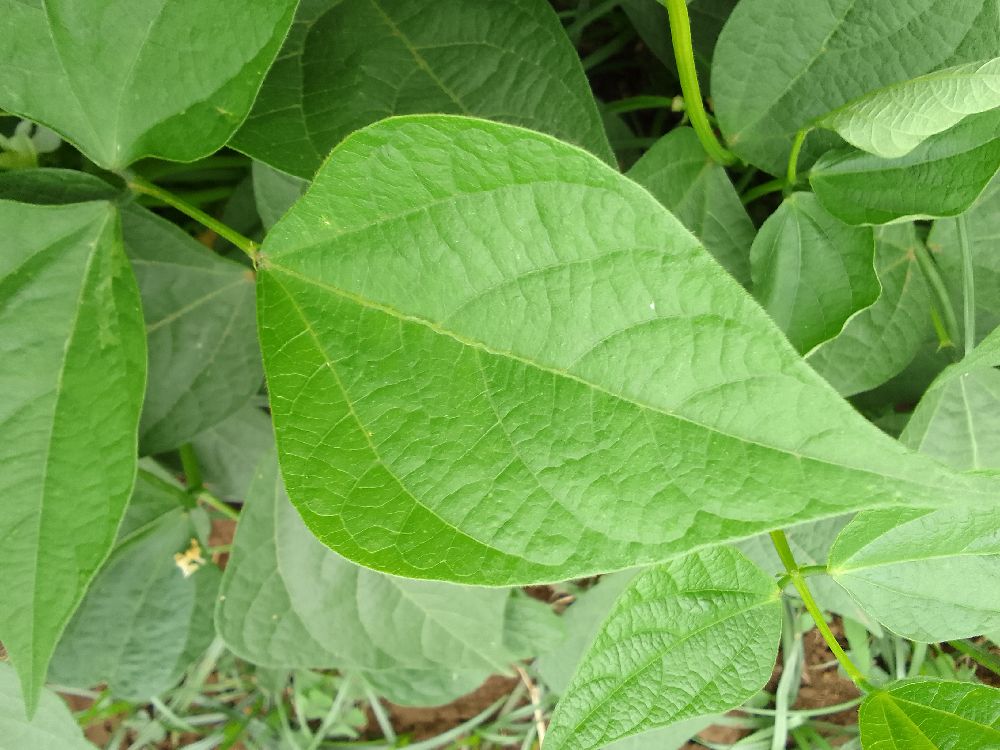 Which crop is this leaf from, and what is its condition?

common bean, healthy
